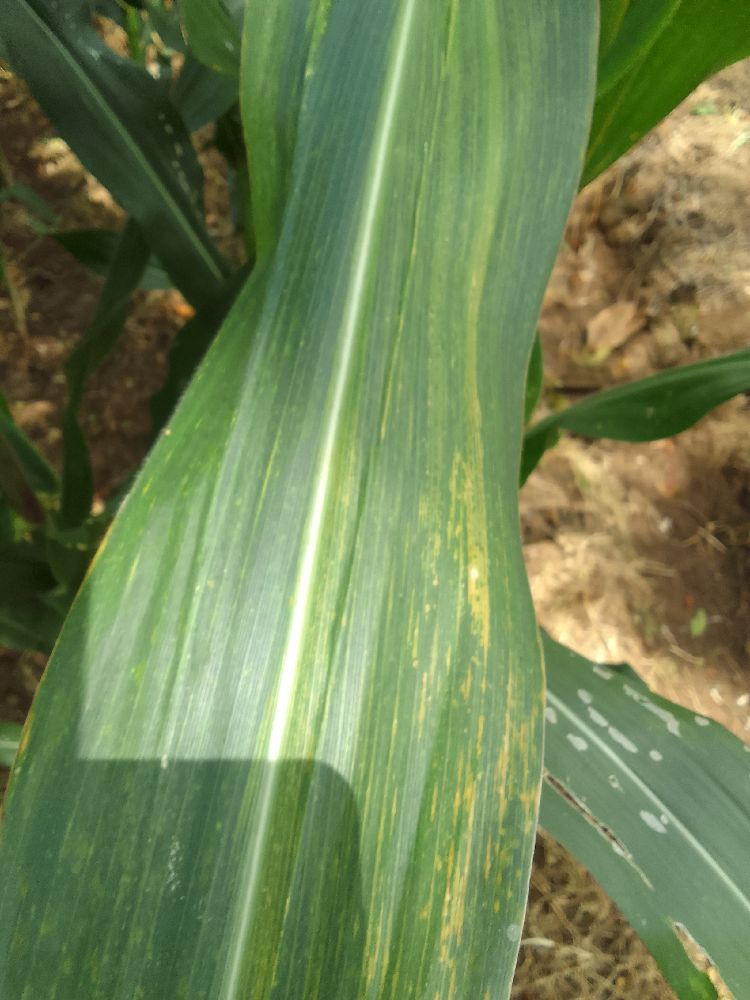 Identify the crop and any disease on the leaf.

maize, maize lethal necrosis
